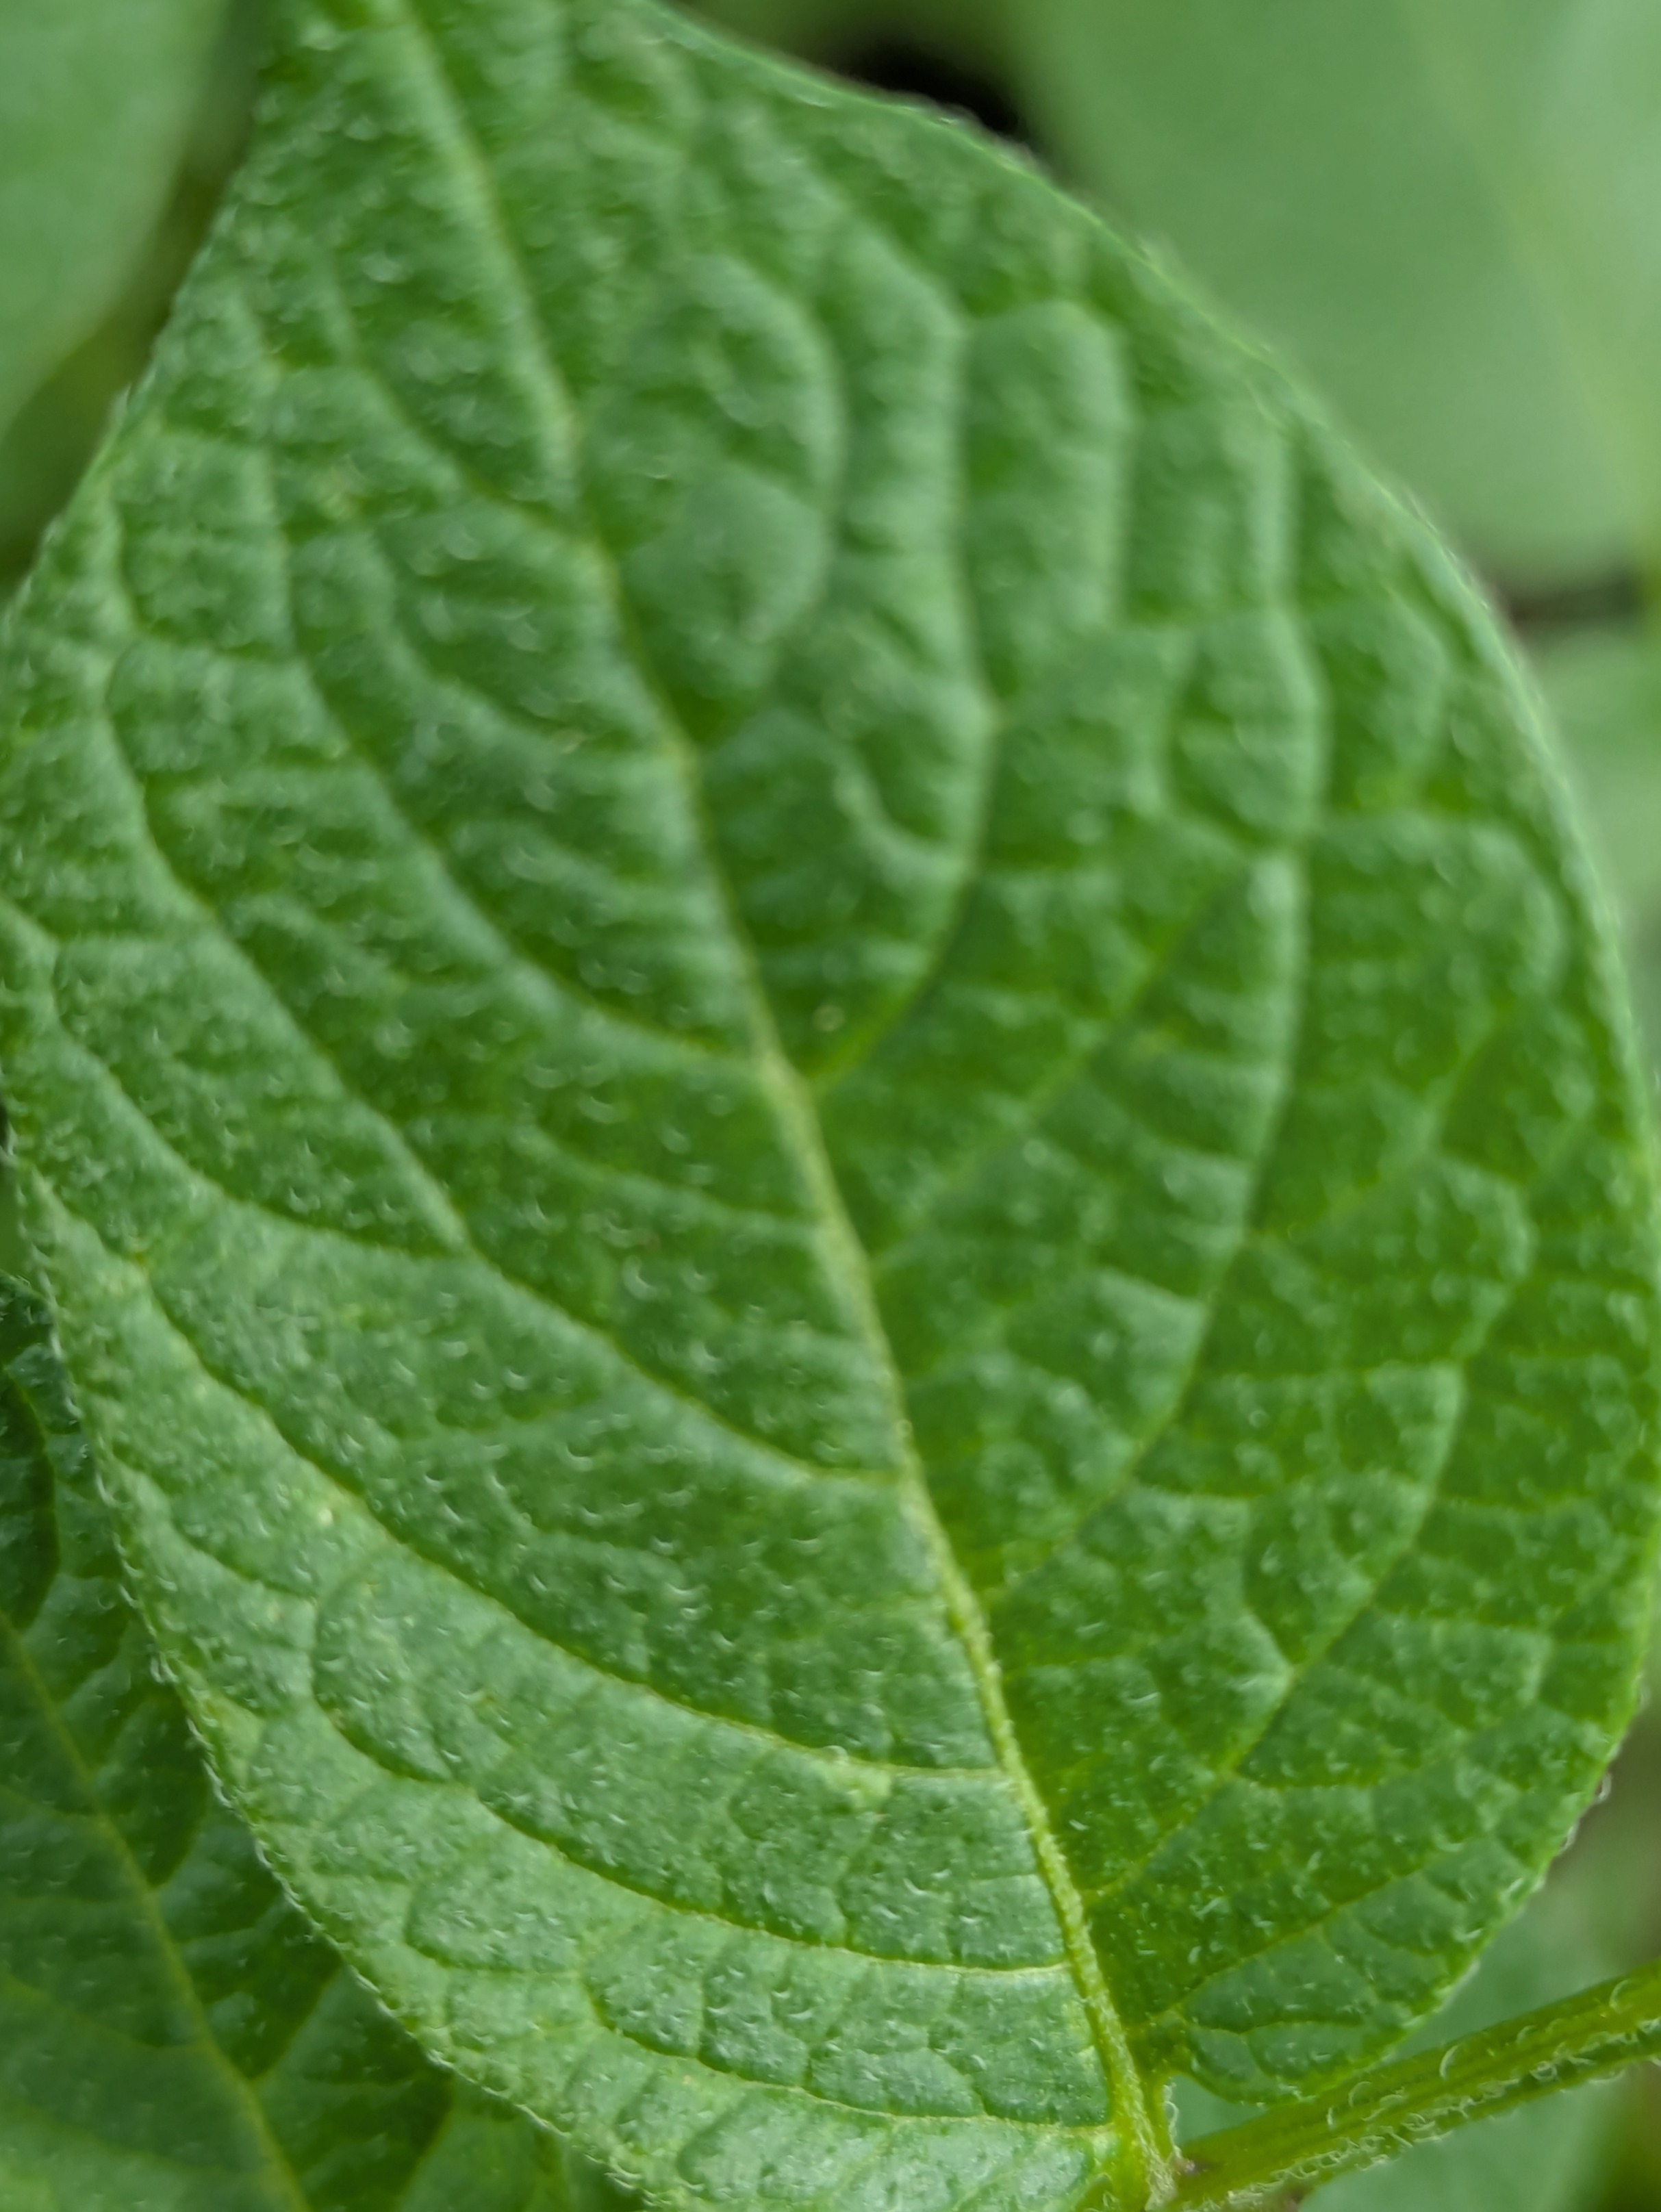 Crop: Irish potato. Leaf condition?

healthy
